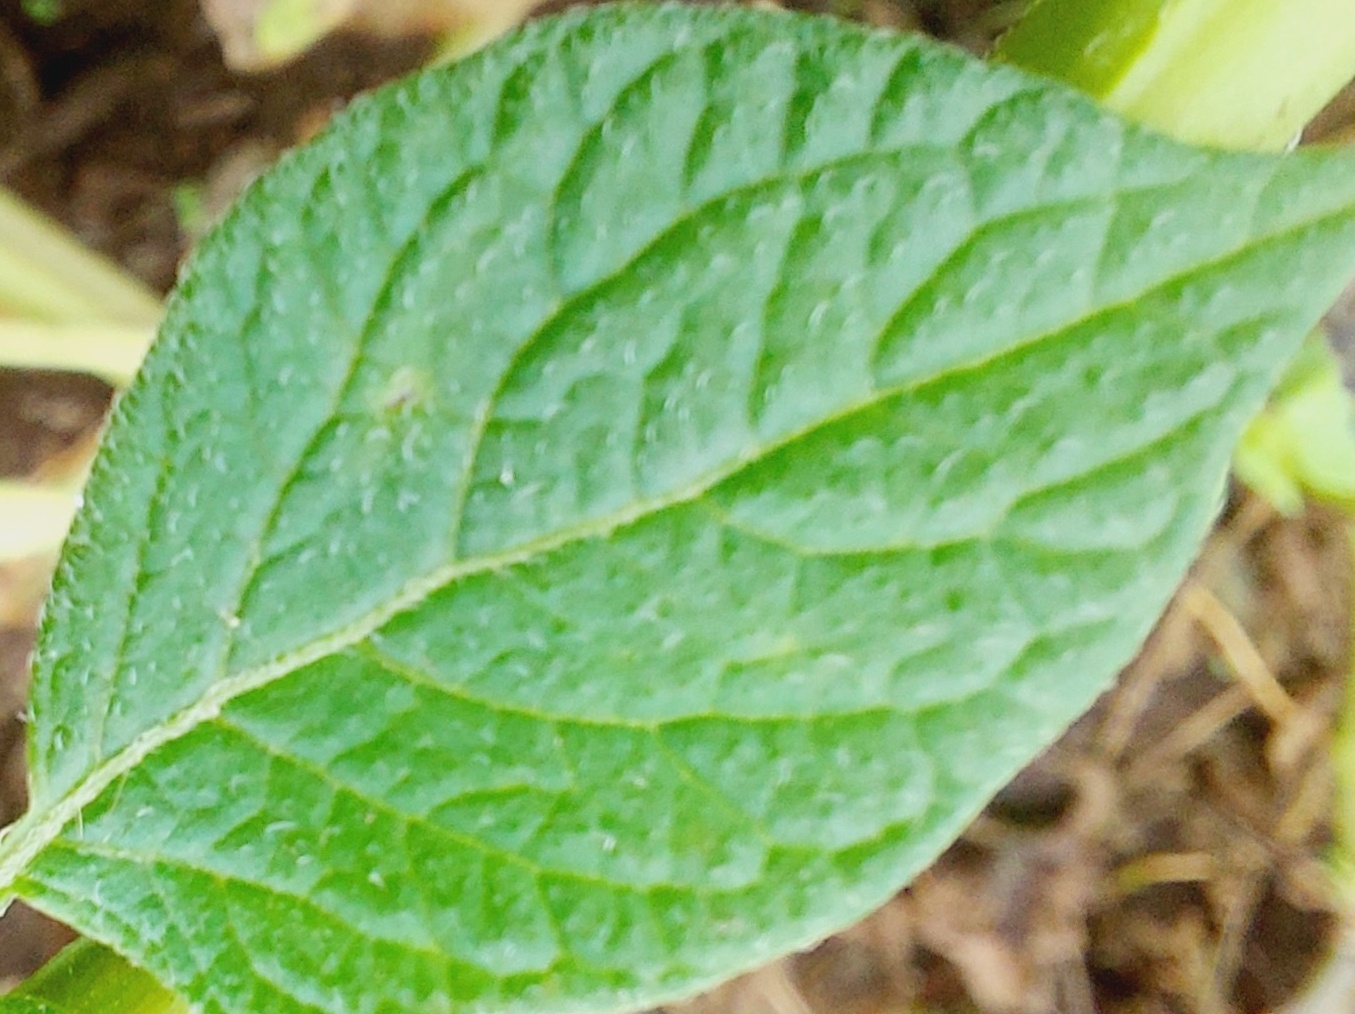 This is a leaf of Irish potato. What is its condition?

healthy
